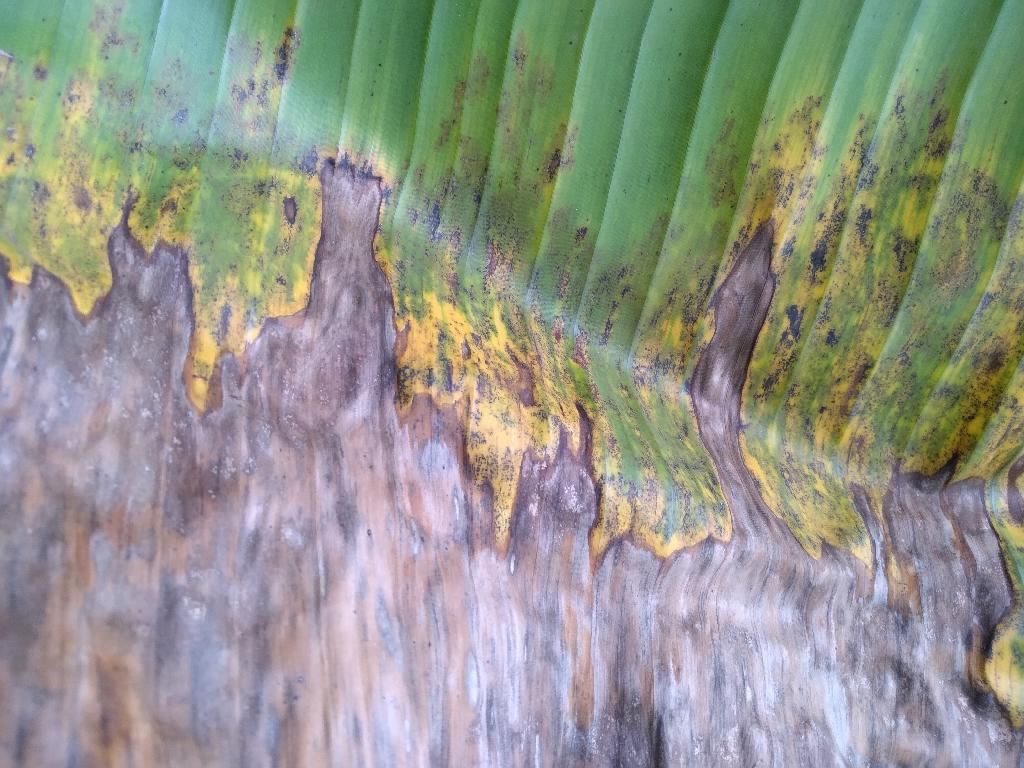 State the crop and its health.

banana, black sigatoka
